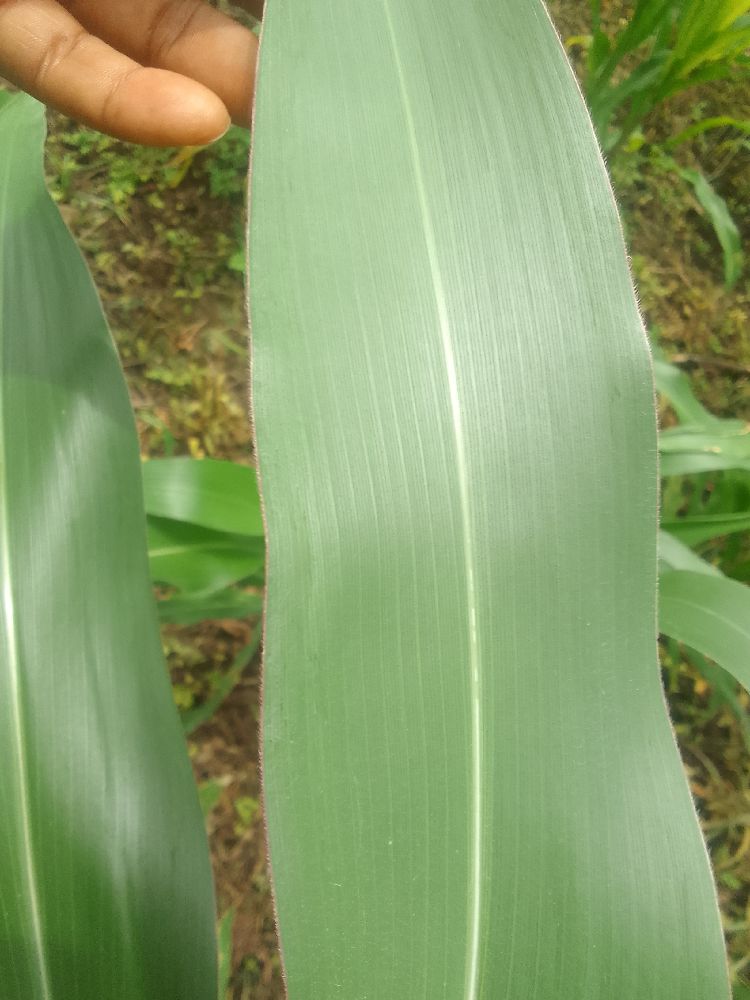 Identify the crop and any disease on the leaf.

maize, healthy
